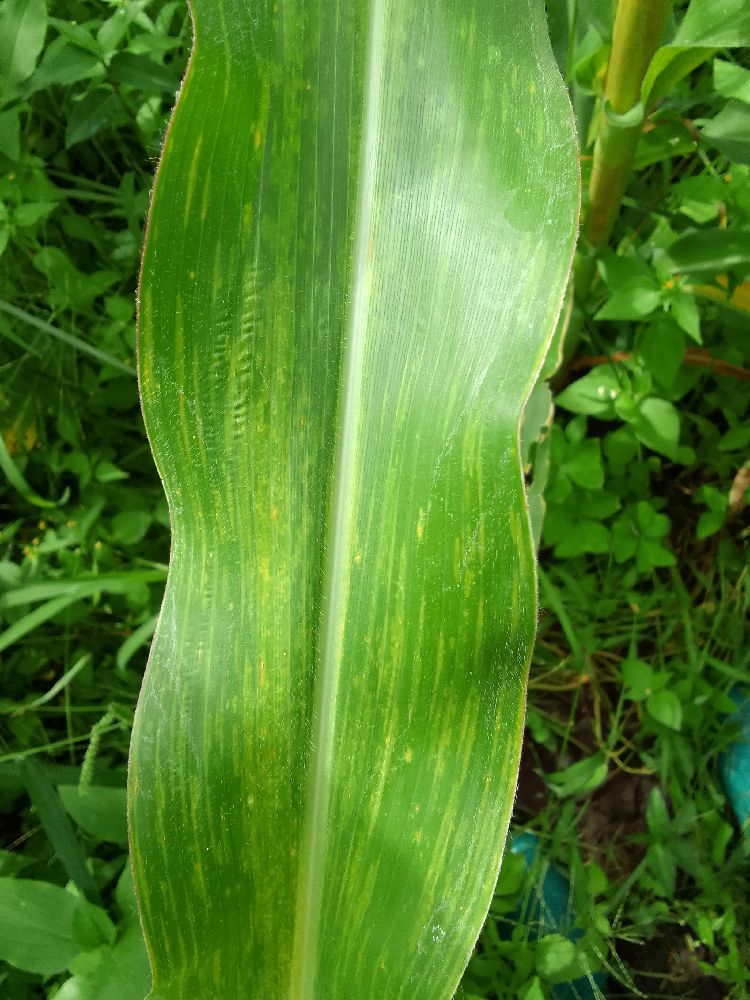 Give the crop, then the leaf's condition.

maize, maize lethal necrosis
